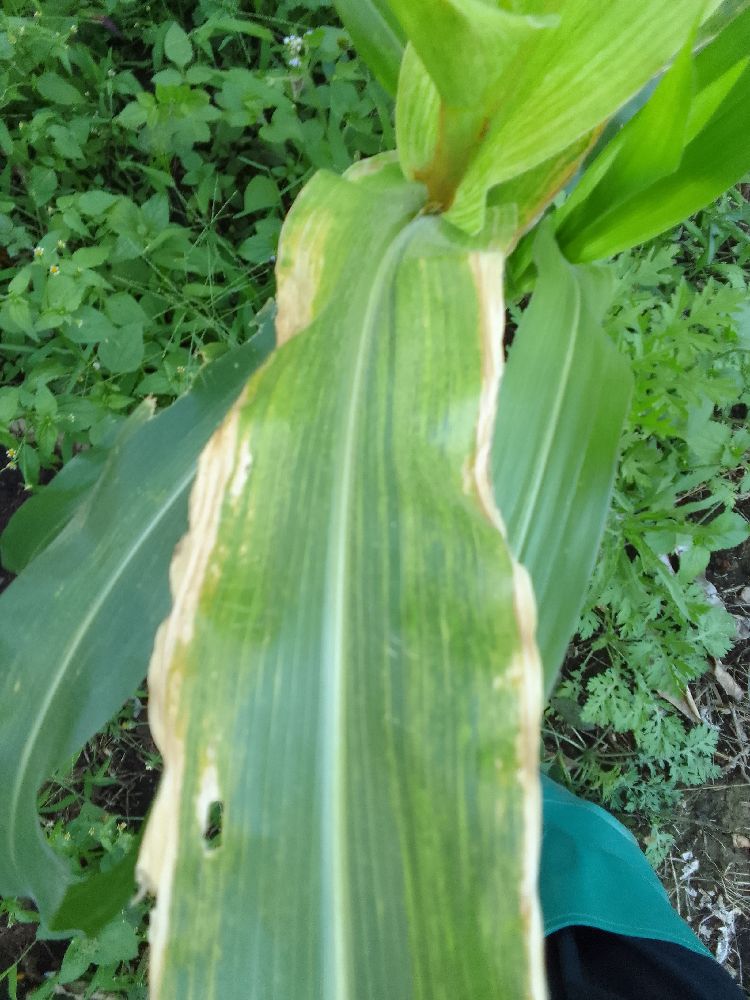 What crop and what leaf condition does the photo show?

maize, maize lethal necrosis
